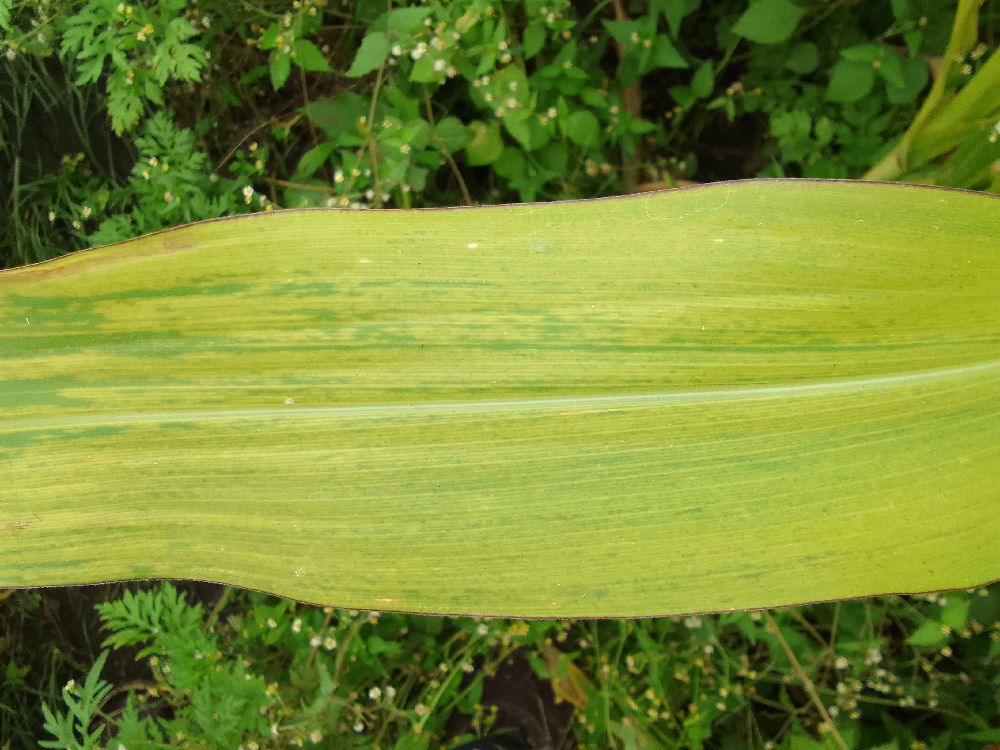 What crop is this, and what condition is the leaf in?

maize, maize lethal necrosis
